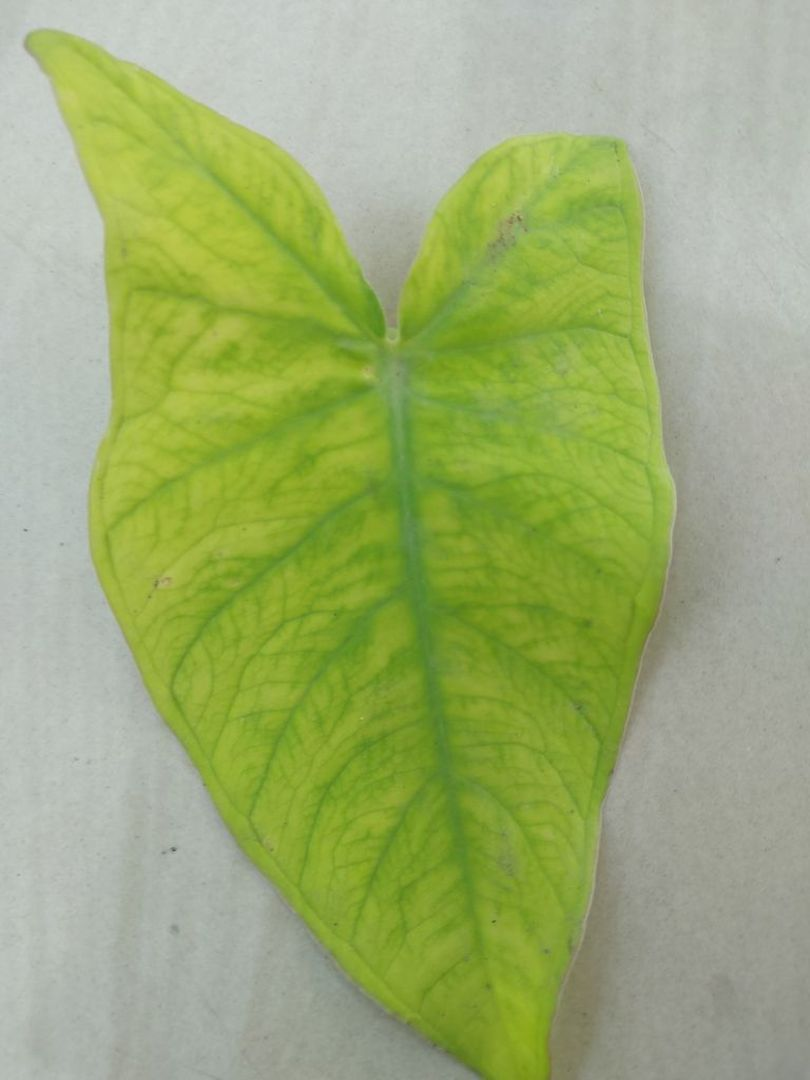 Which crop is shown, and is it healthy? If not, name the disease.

taro, mosaic
